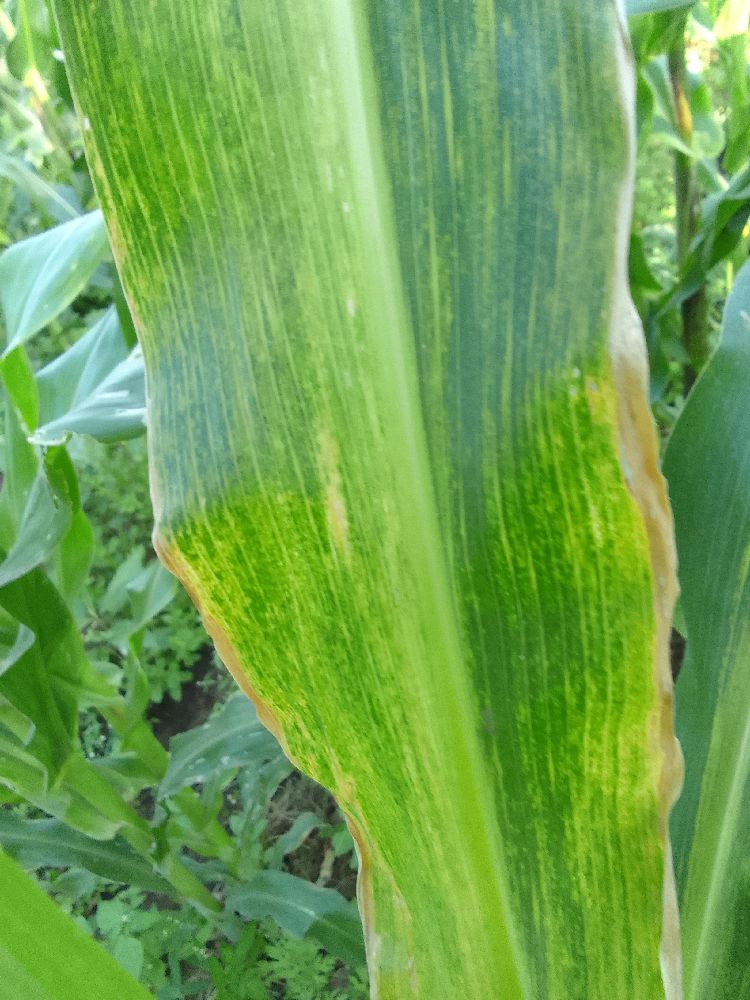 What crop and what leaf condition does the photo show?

maize, maize lethal necrosis
